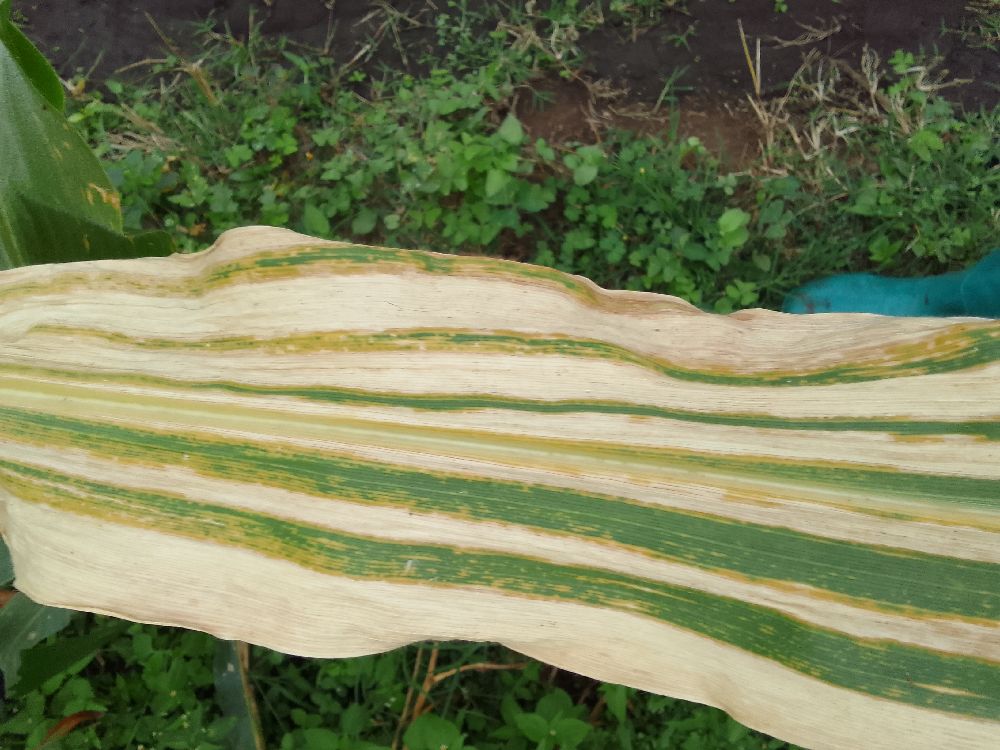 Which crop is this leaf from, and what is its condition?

maize, maize lethal necrosis
